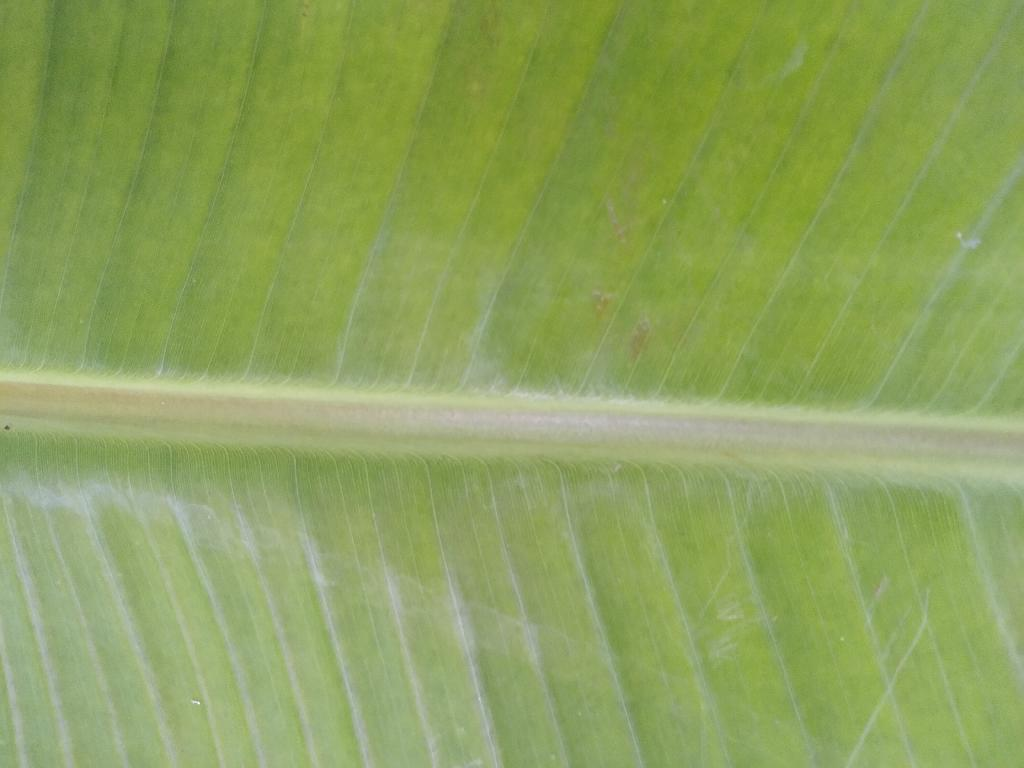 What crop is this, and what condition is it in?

banana, healthy
